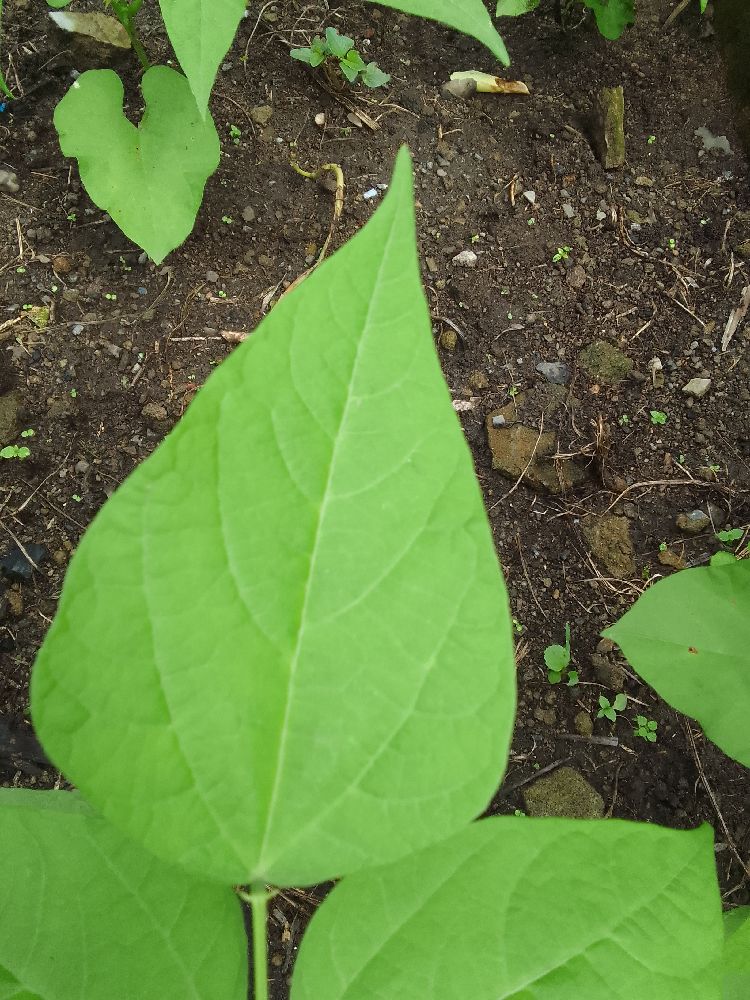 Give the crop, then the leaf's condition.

common bean, healthy
